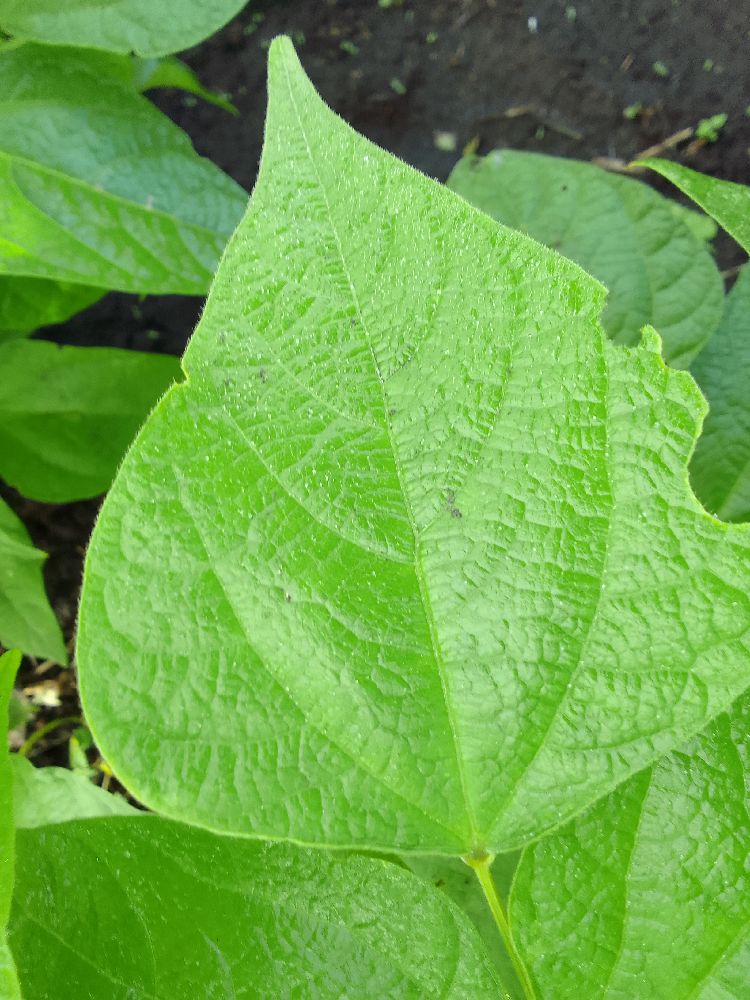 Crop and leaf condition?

common bean, healthy
